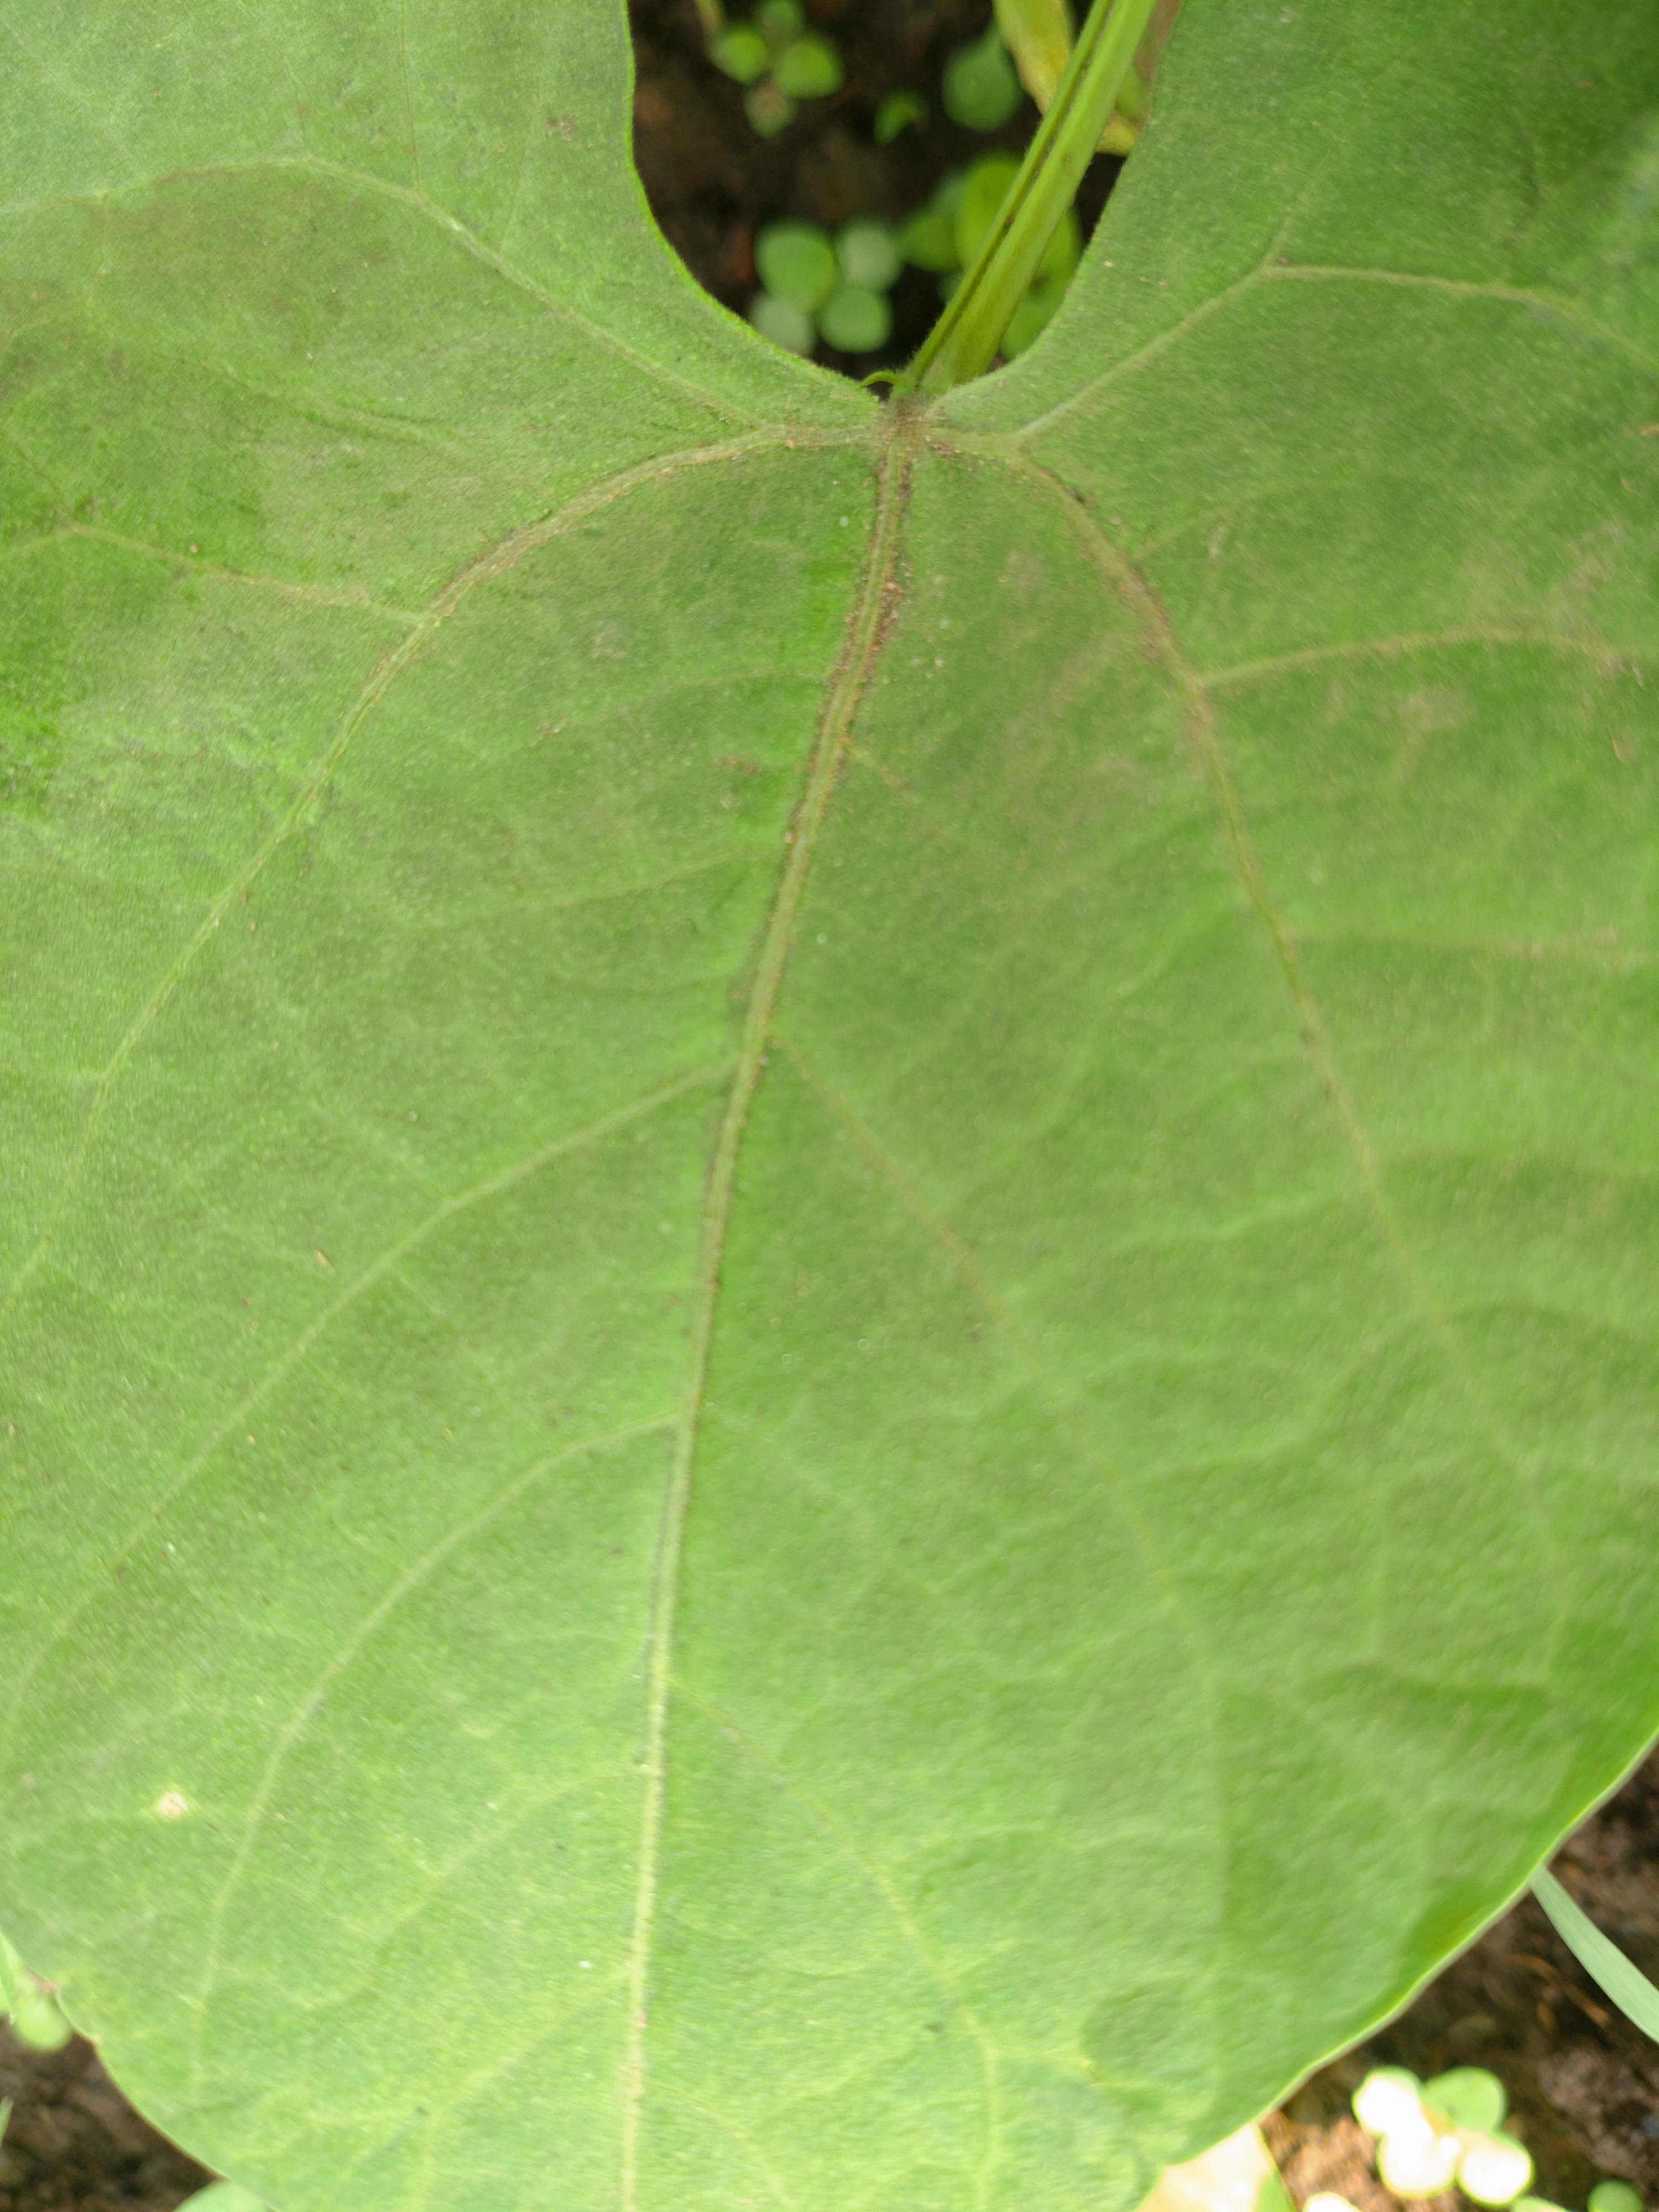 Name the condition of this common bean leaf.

healthy
